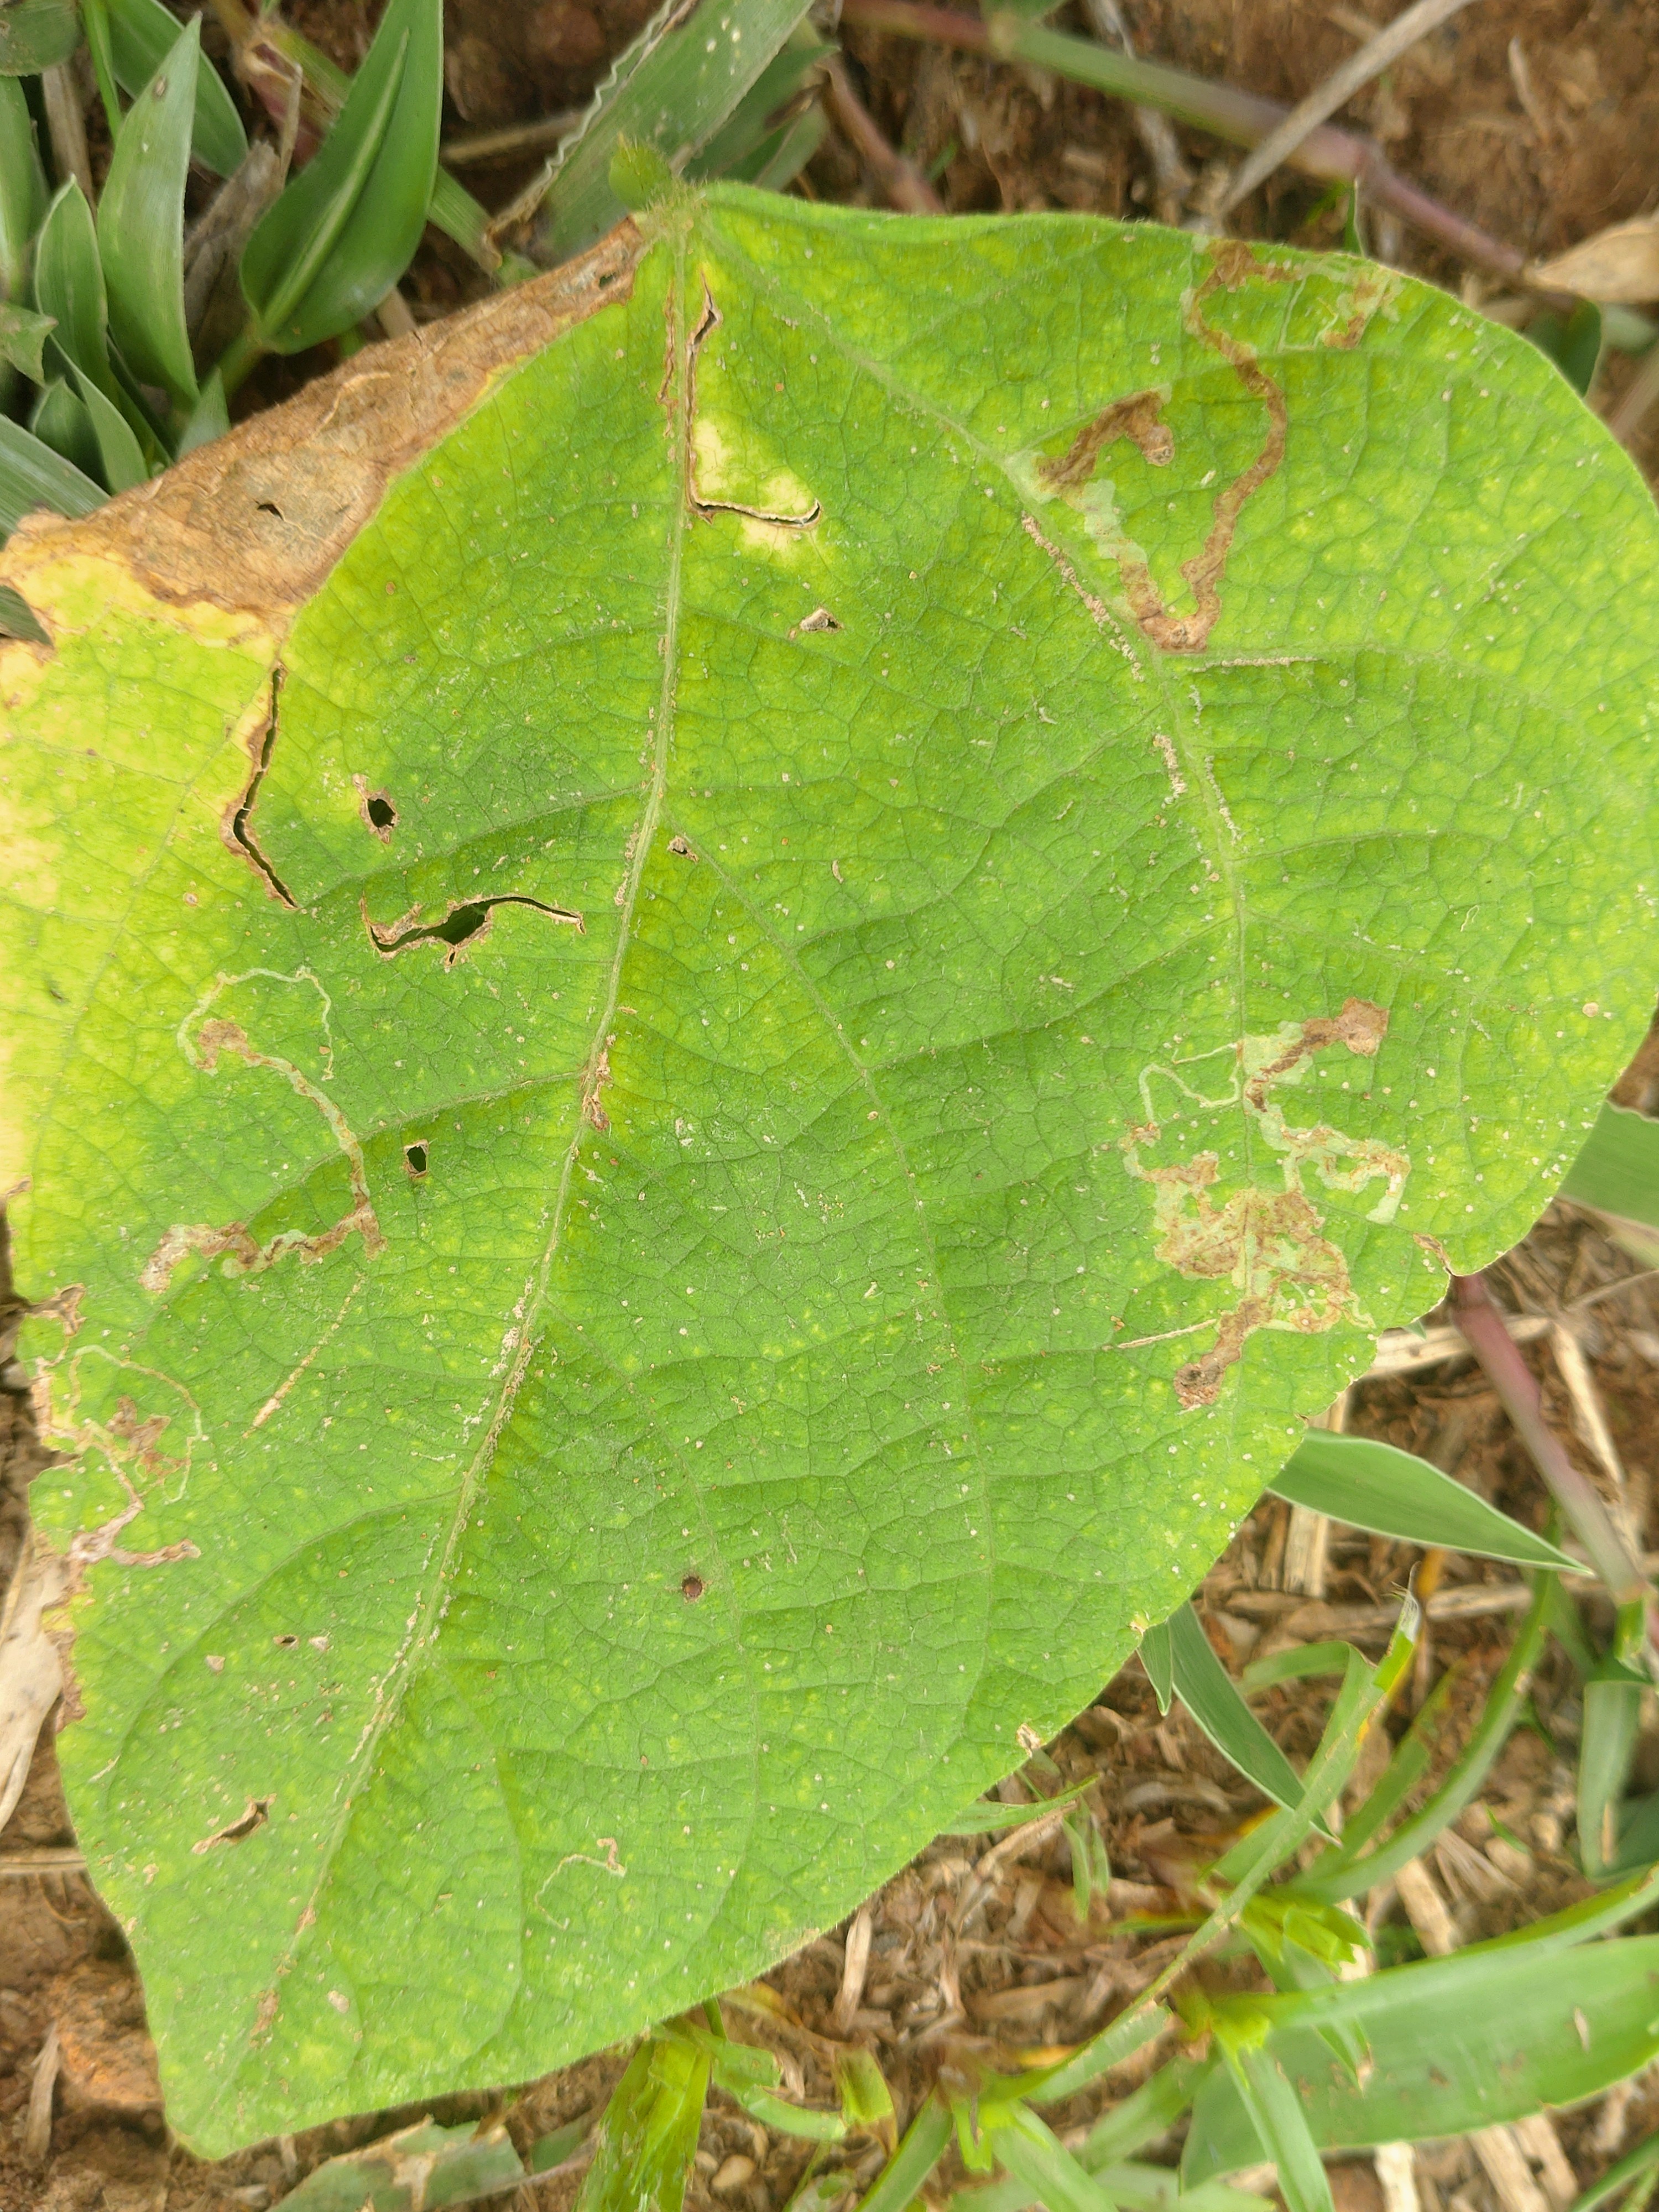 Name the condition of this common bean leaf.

rust
